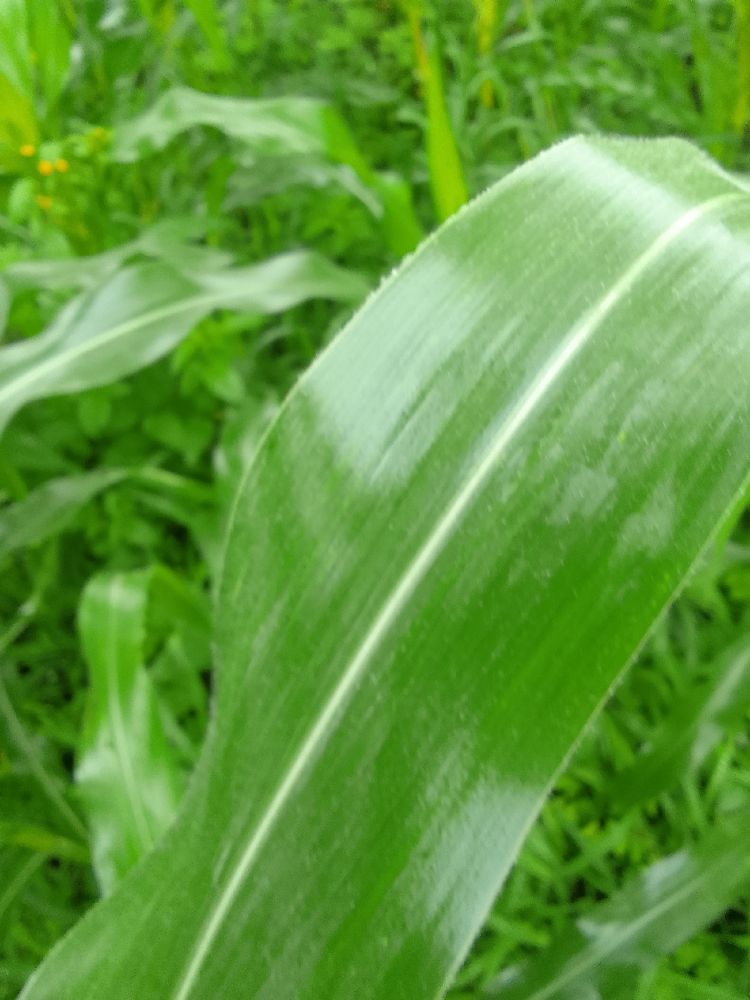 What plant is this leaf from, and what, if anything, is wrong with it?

maize, healthy
